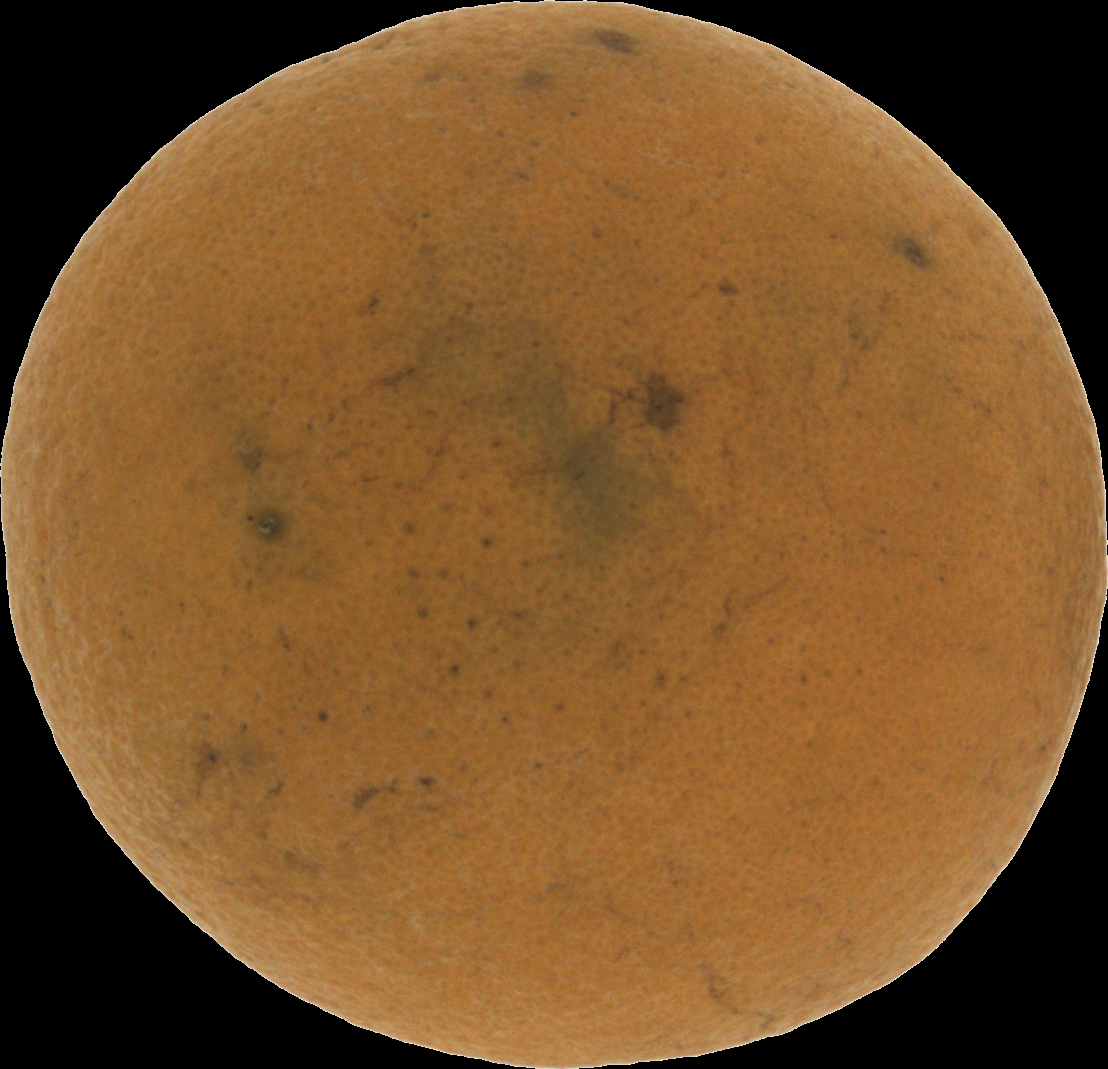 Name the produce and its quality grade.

orange, bad
